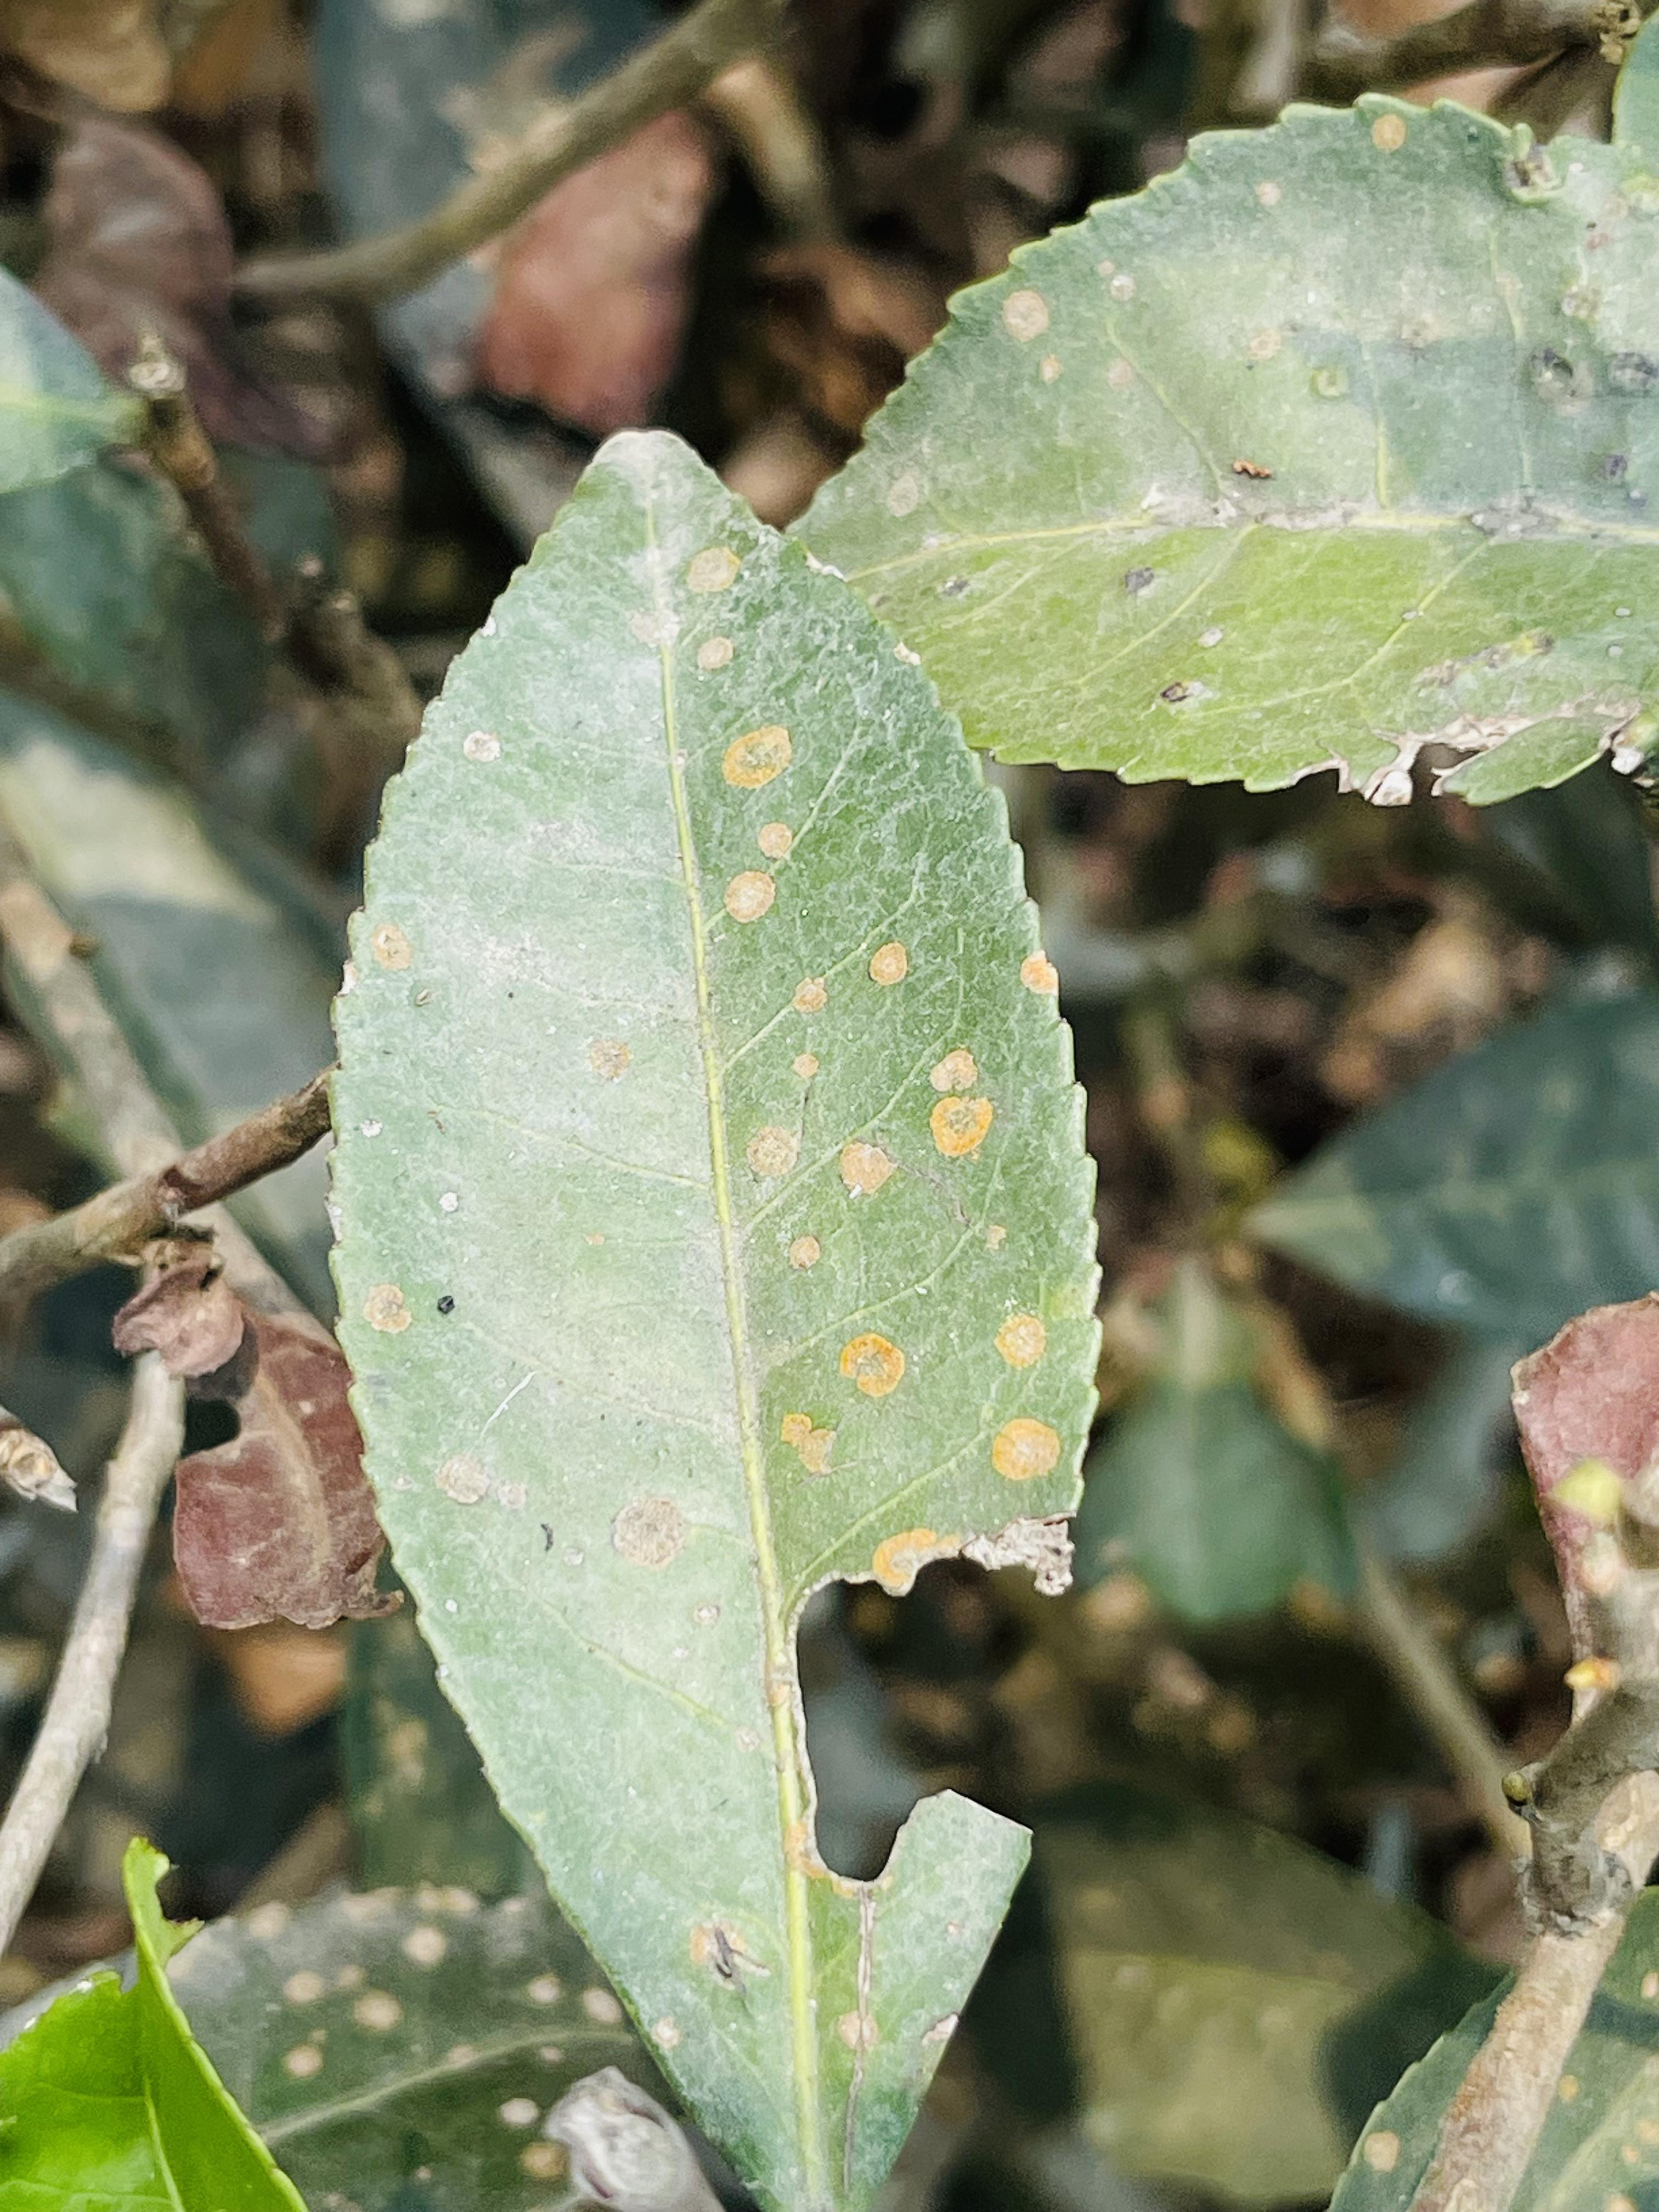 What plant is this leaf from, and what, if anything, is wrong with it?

tea, red rust
